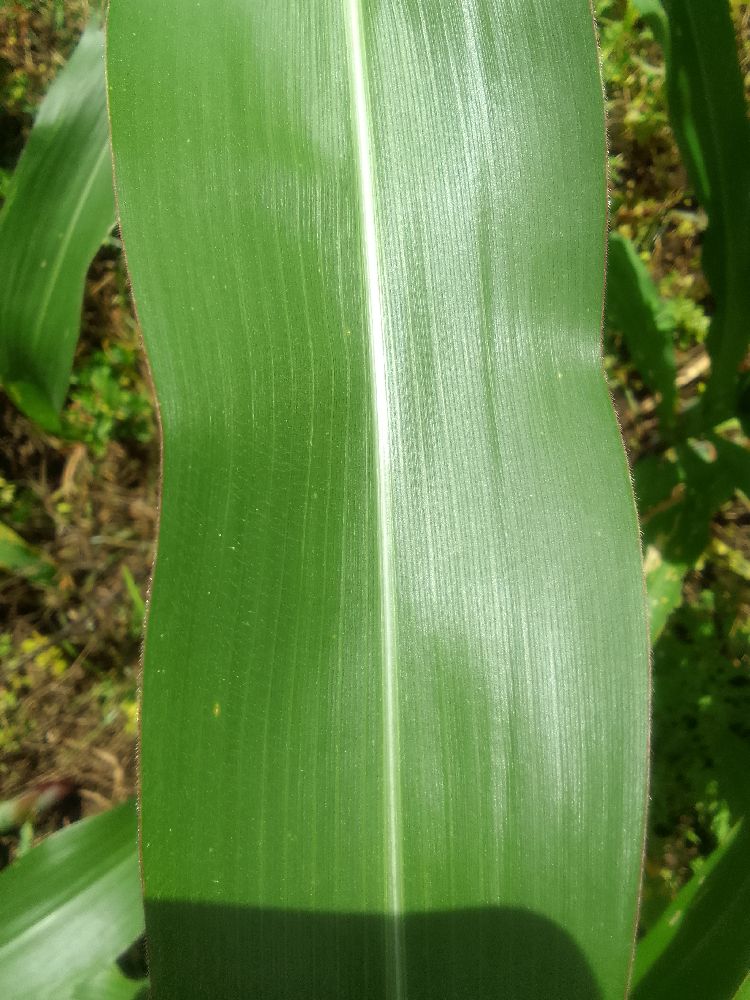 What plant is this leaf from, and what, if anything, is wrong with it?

maize, healthy
